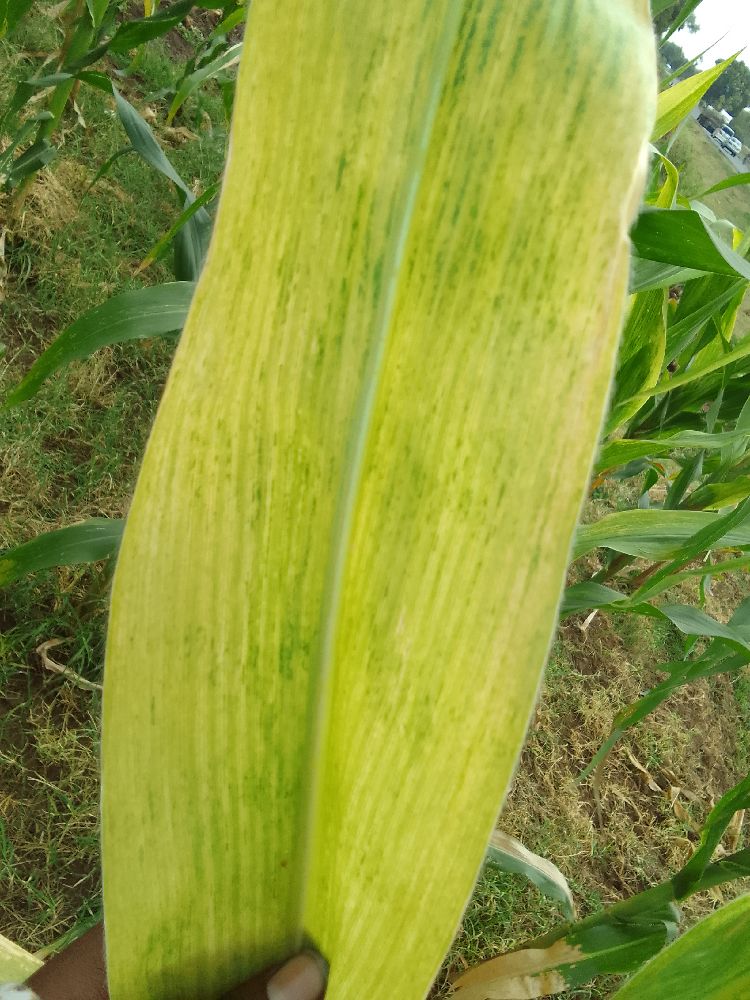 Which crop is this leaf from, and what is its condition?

maize, maize lethal necrosis
